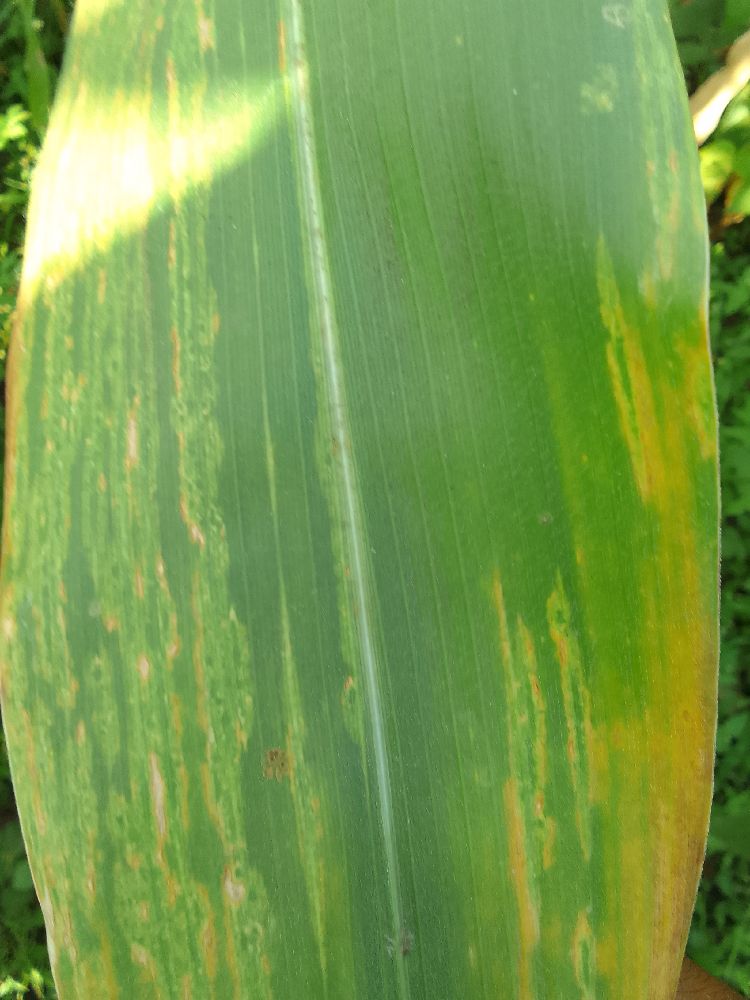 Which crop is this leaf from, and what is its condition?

maize, maize lethal necrosis
